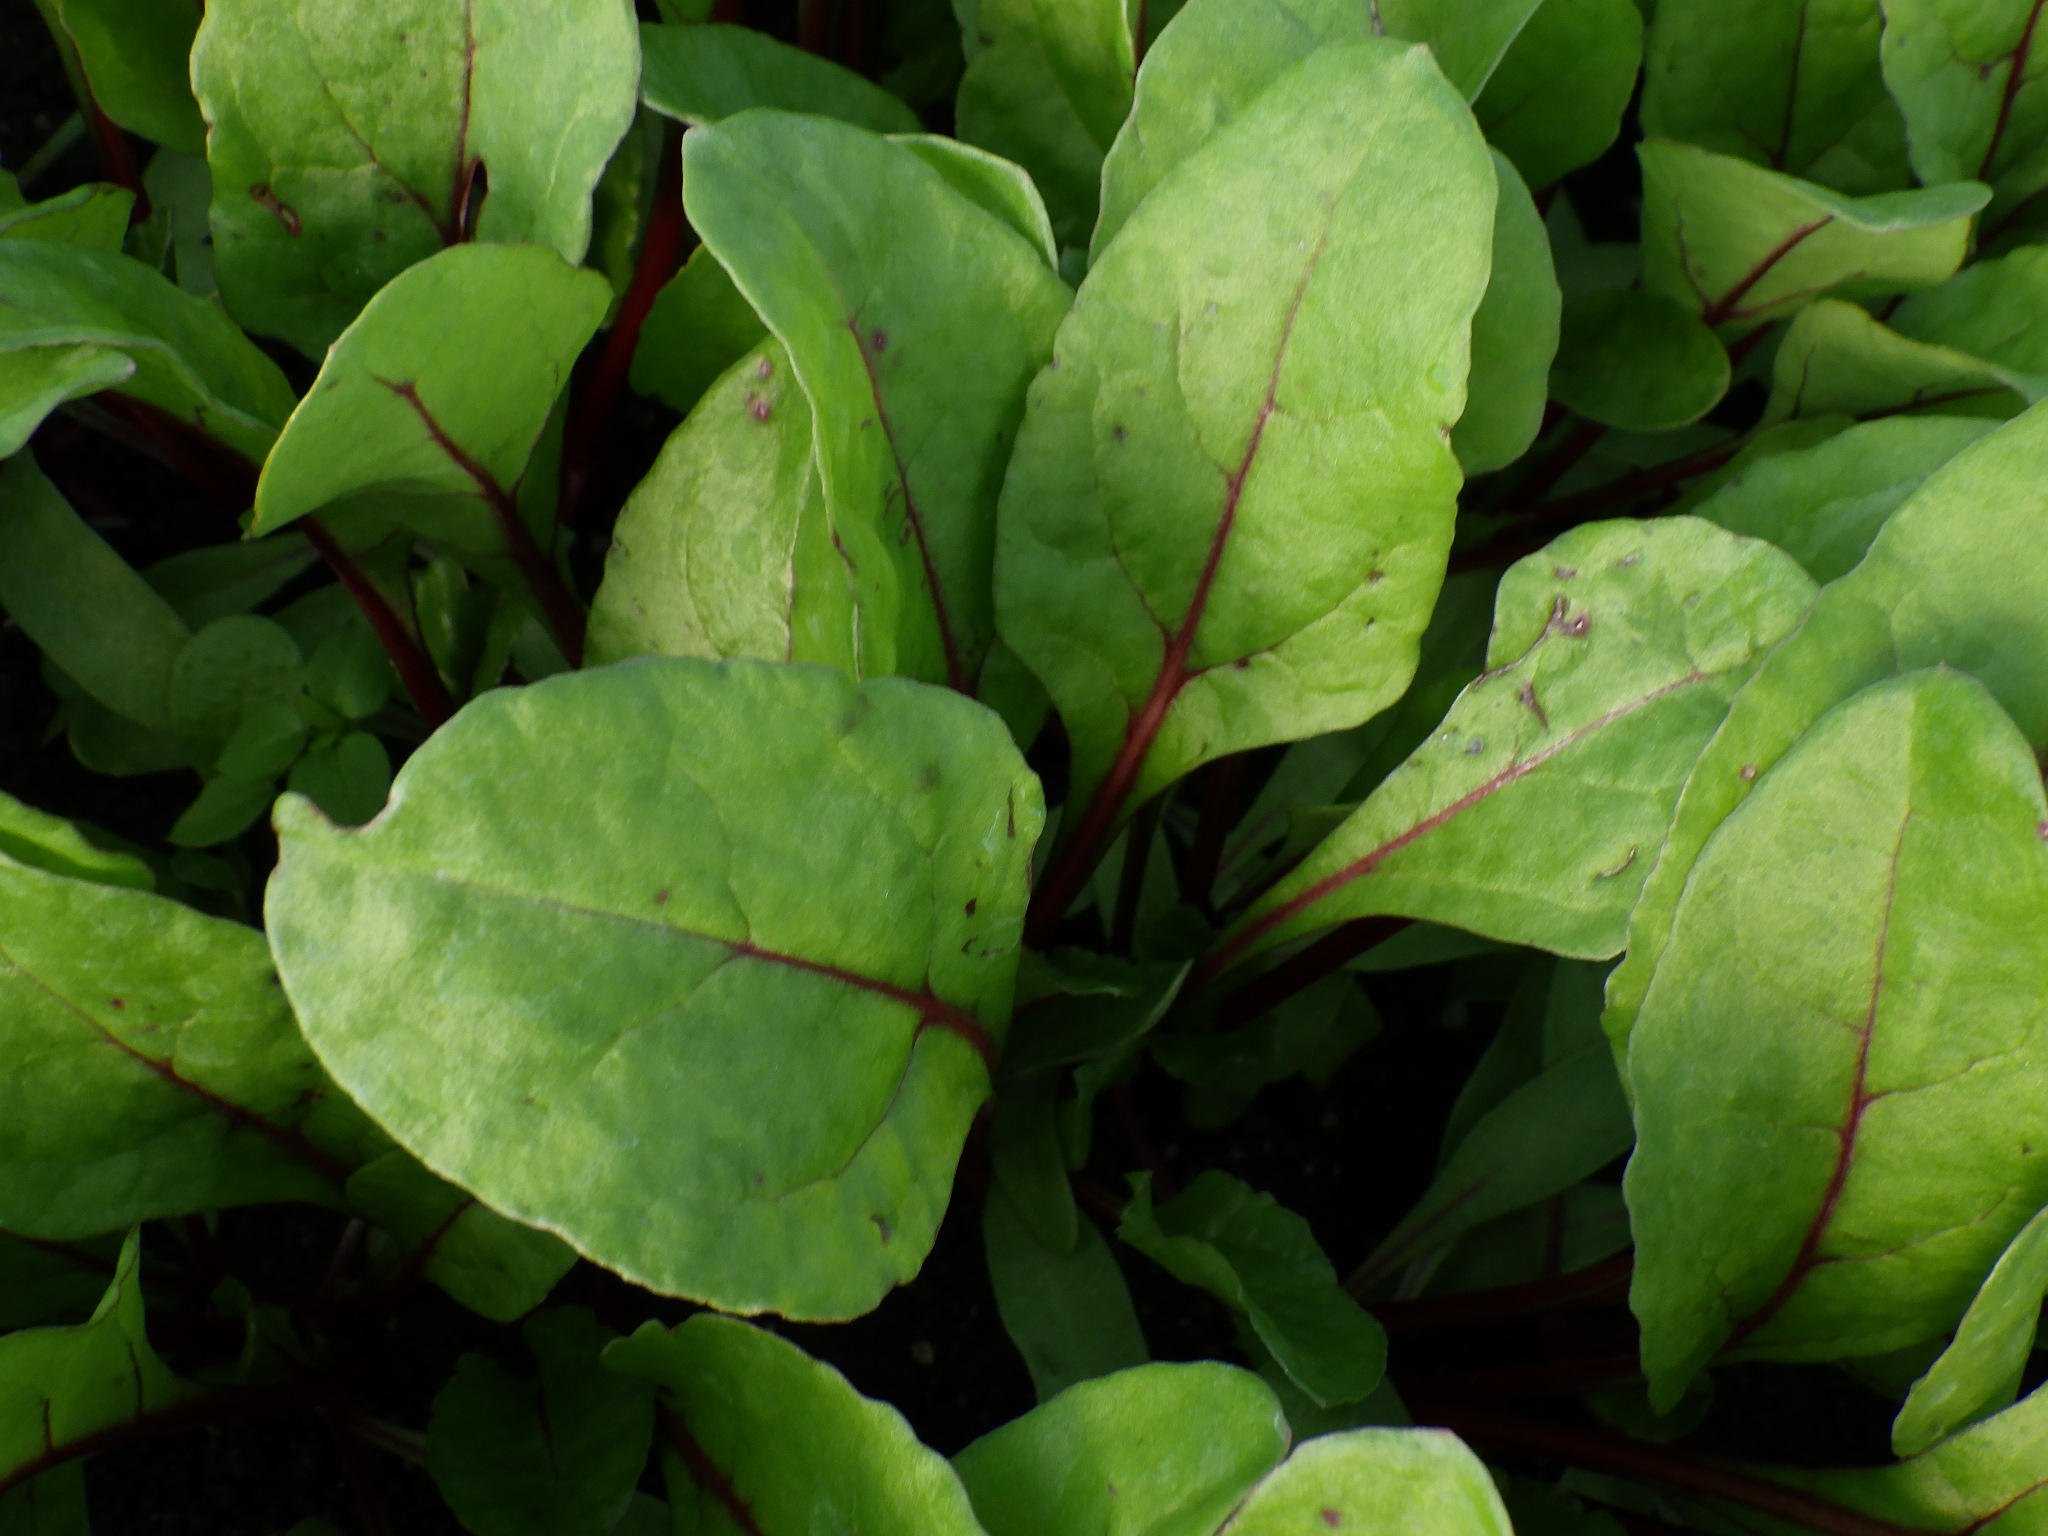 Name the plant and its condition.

chard, cercospora, phytophagous
